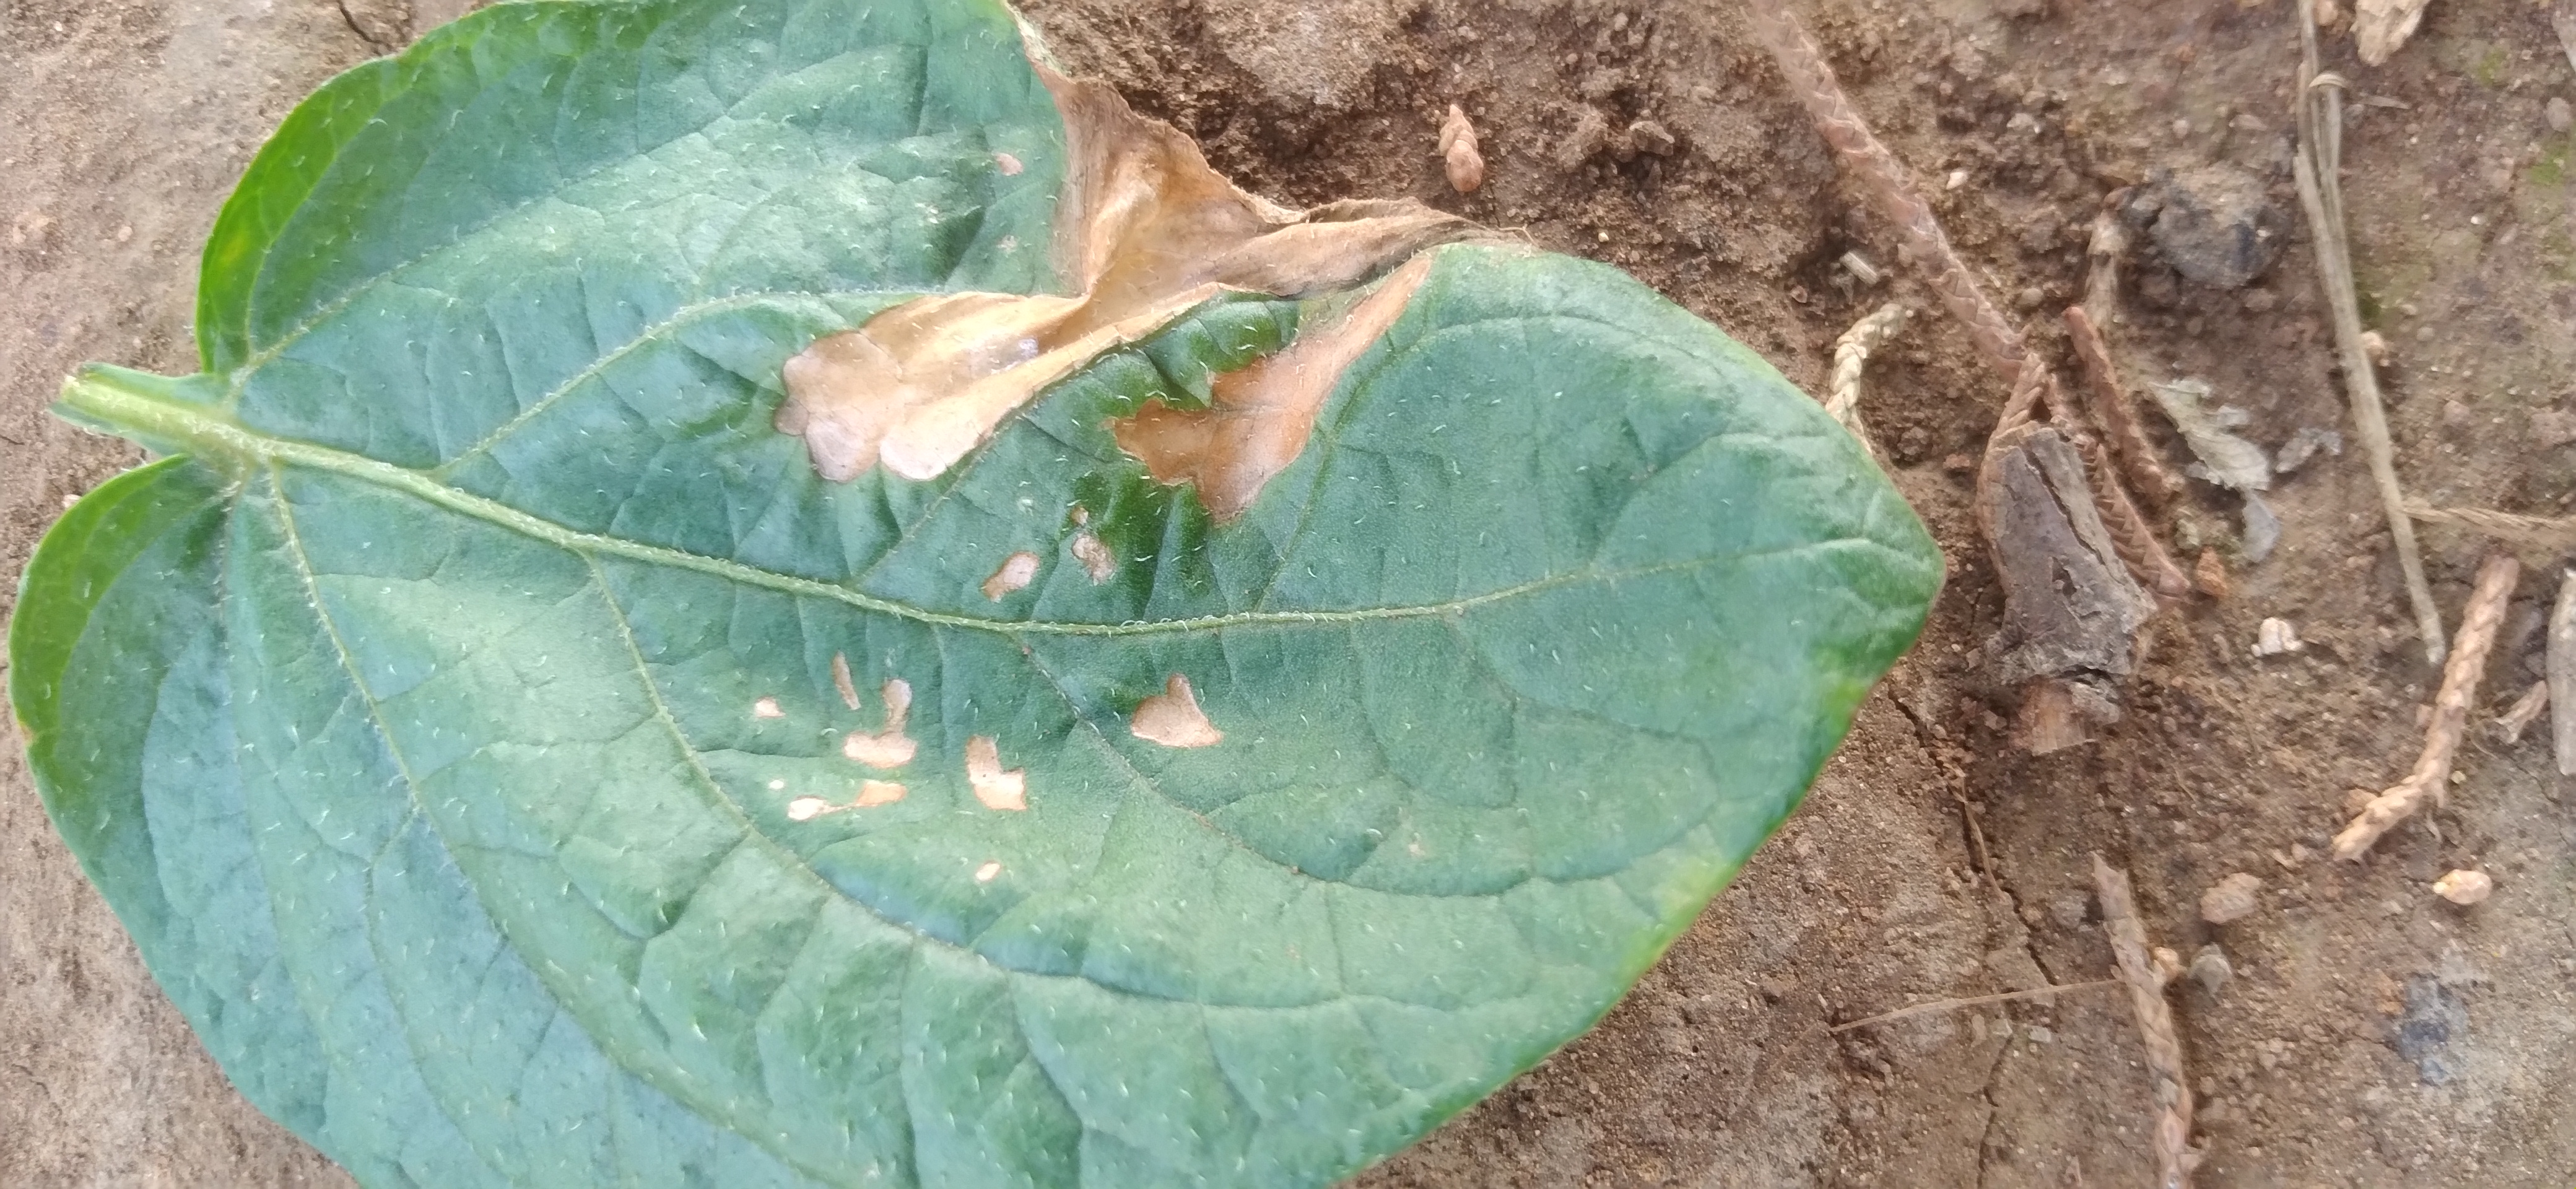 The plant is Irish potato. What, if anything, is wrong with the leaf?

early blight
